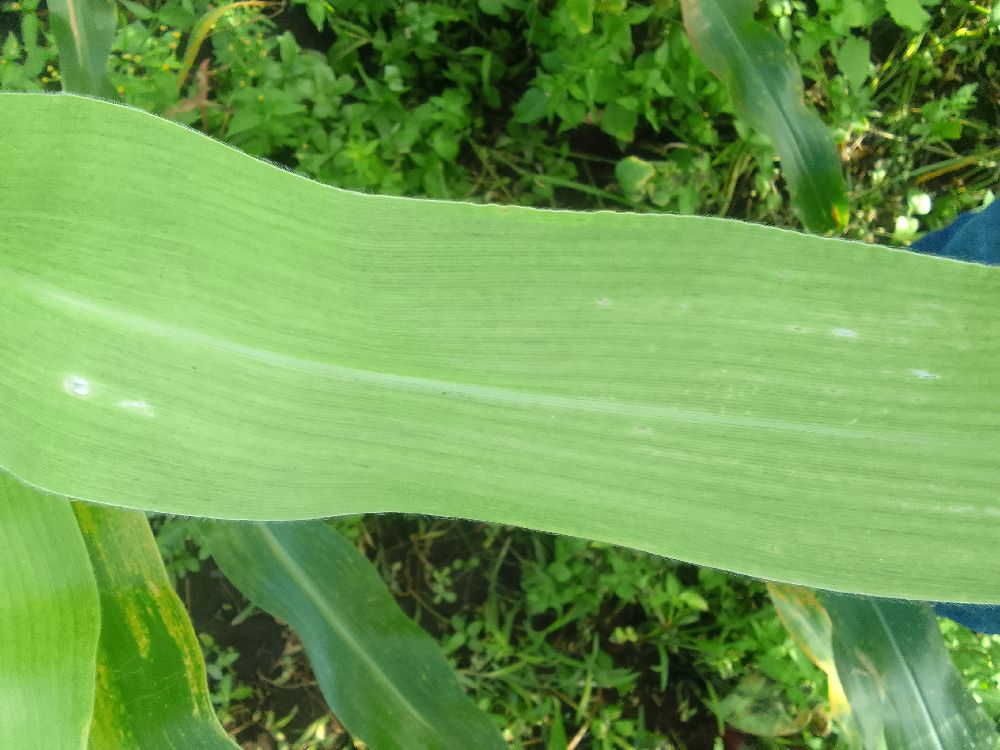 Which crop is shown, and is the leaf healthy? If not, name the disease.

maize, maize lethal necrosis
